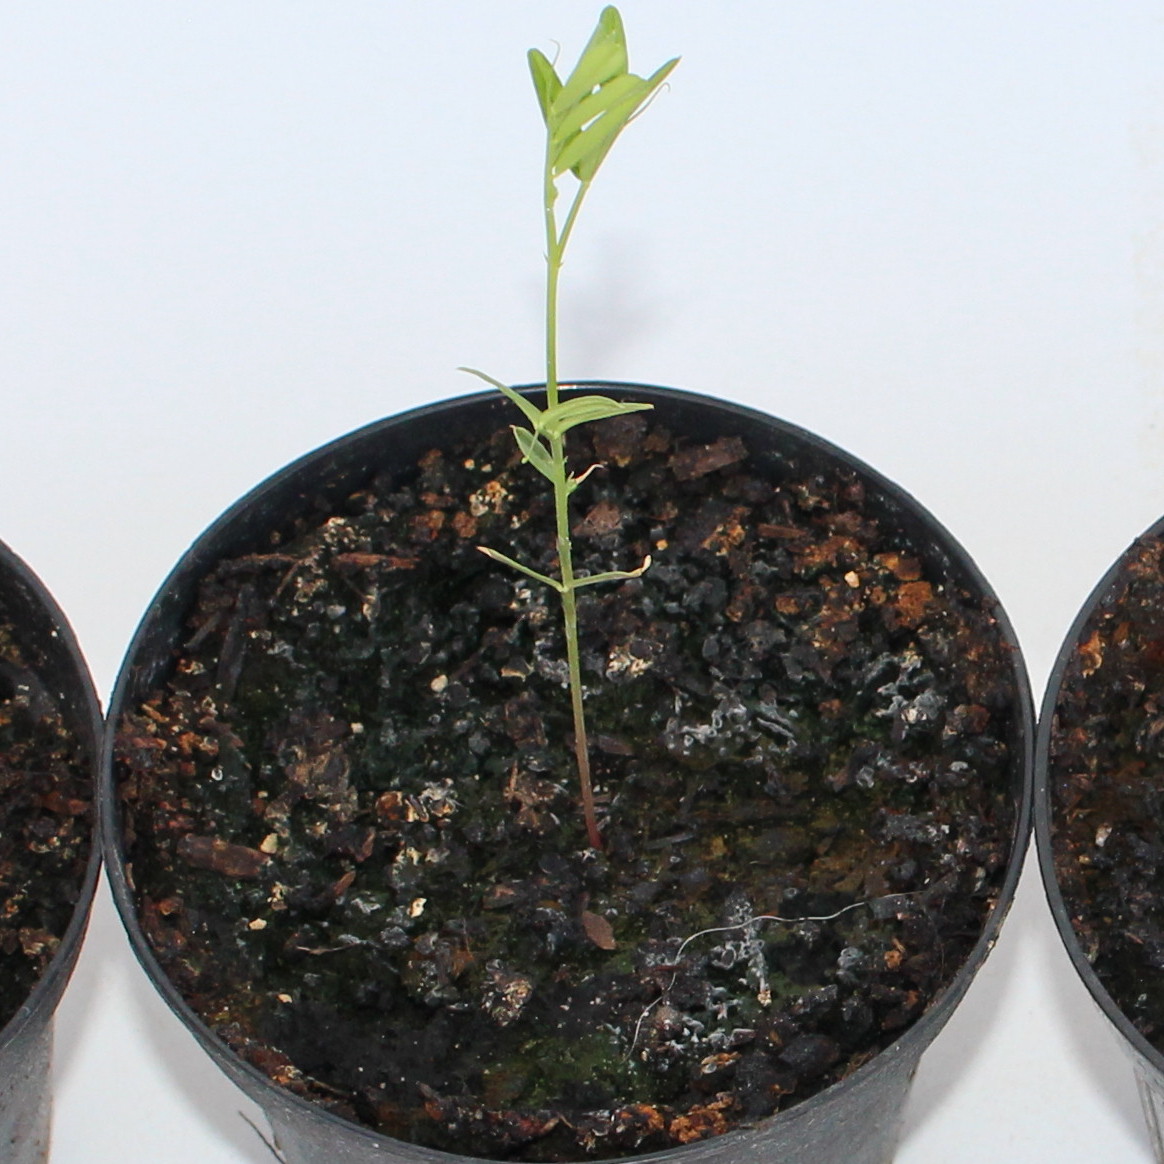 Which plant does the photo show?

Vicia sativa
